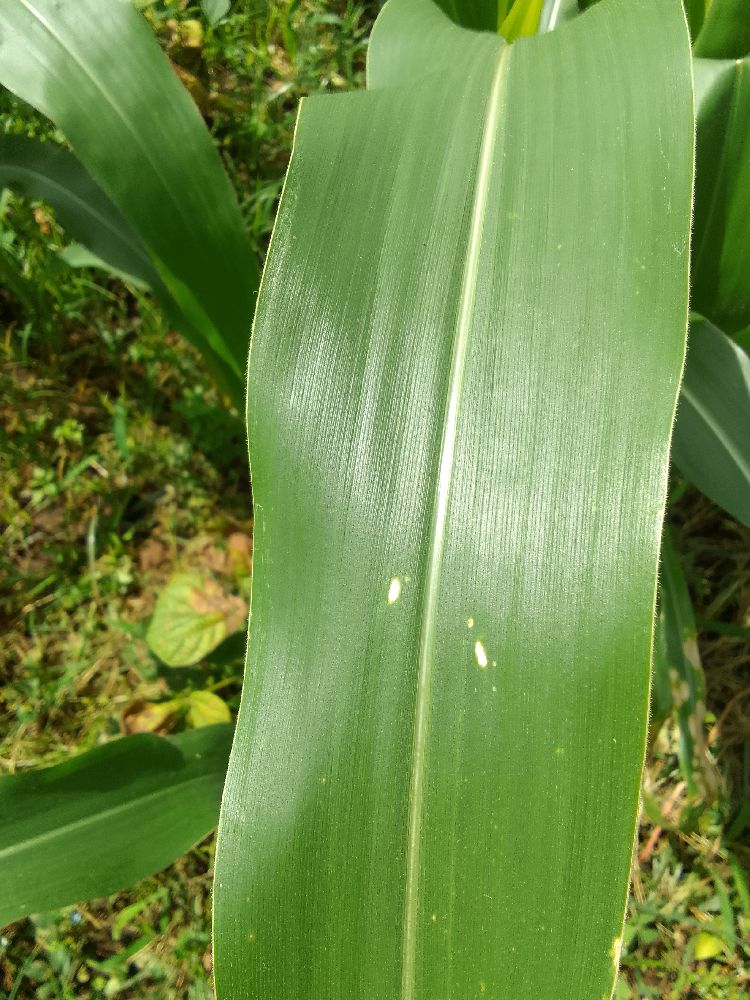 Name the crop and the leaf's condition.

maize, healthy
